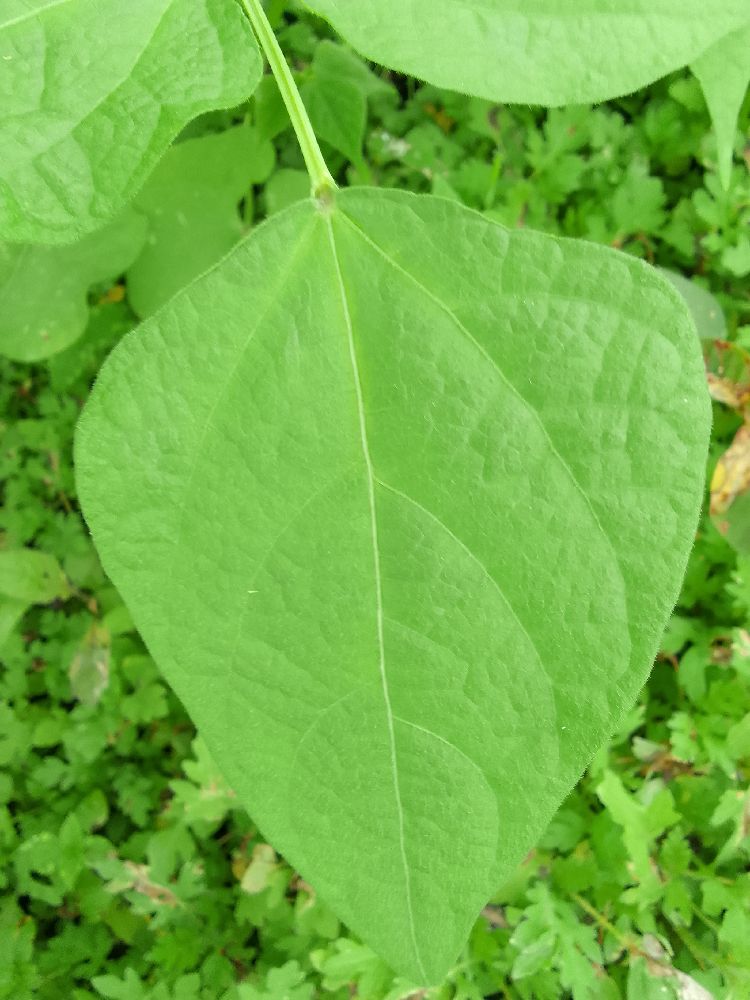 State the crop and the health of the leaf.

common bean, healthy
